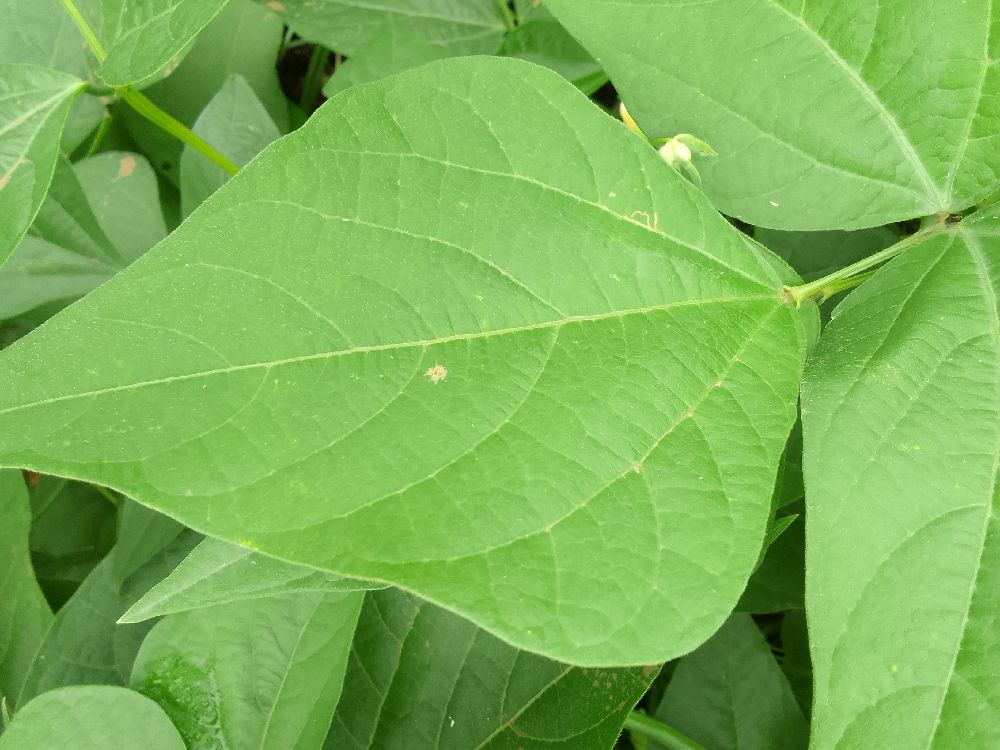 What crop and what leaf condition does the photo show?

common bean, healthy
